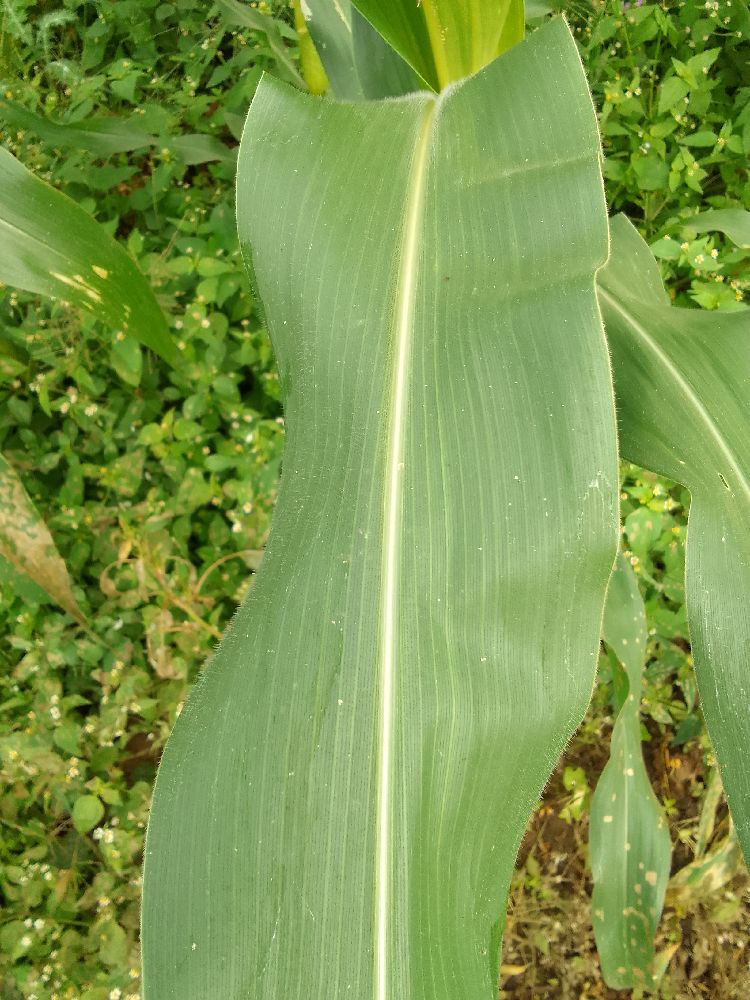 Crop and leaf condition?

maize, healthy
